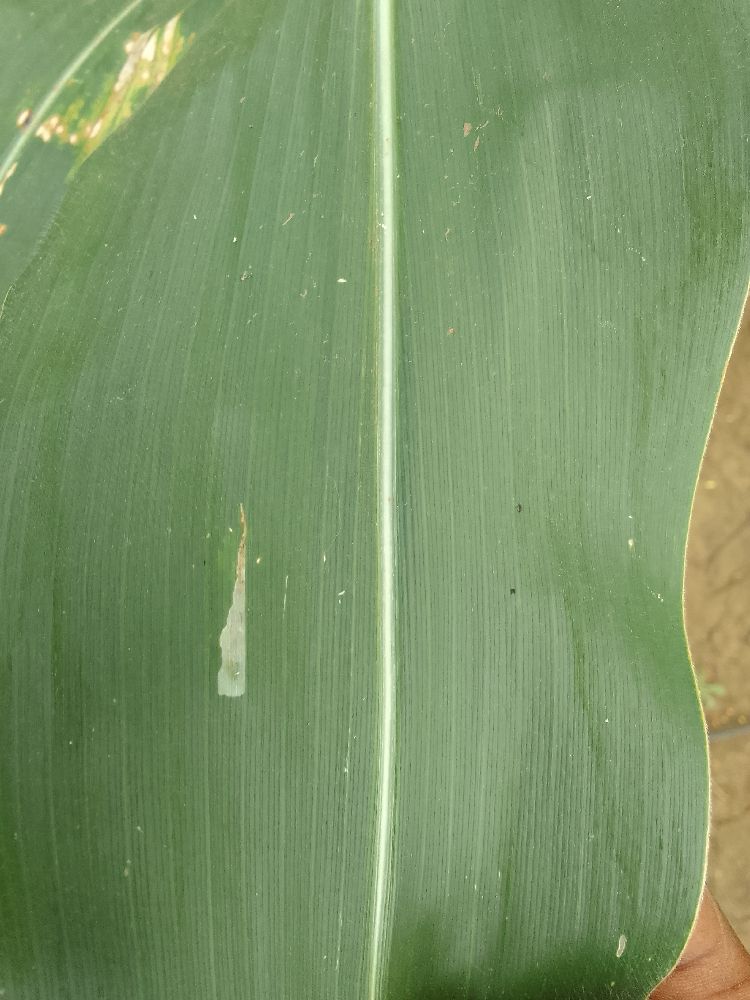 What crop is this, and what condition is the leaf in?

maize, healthy
